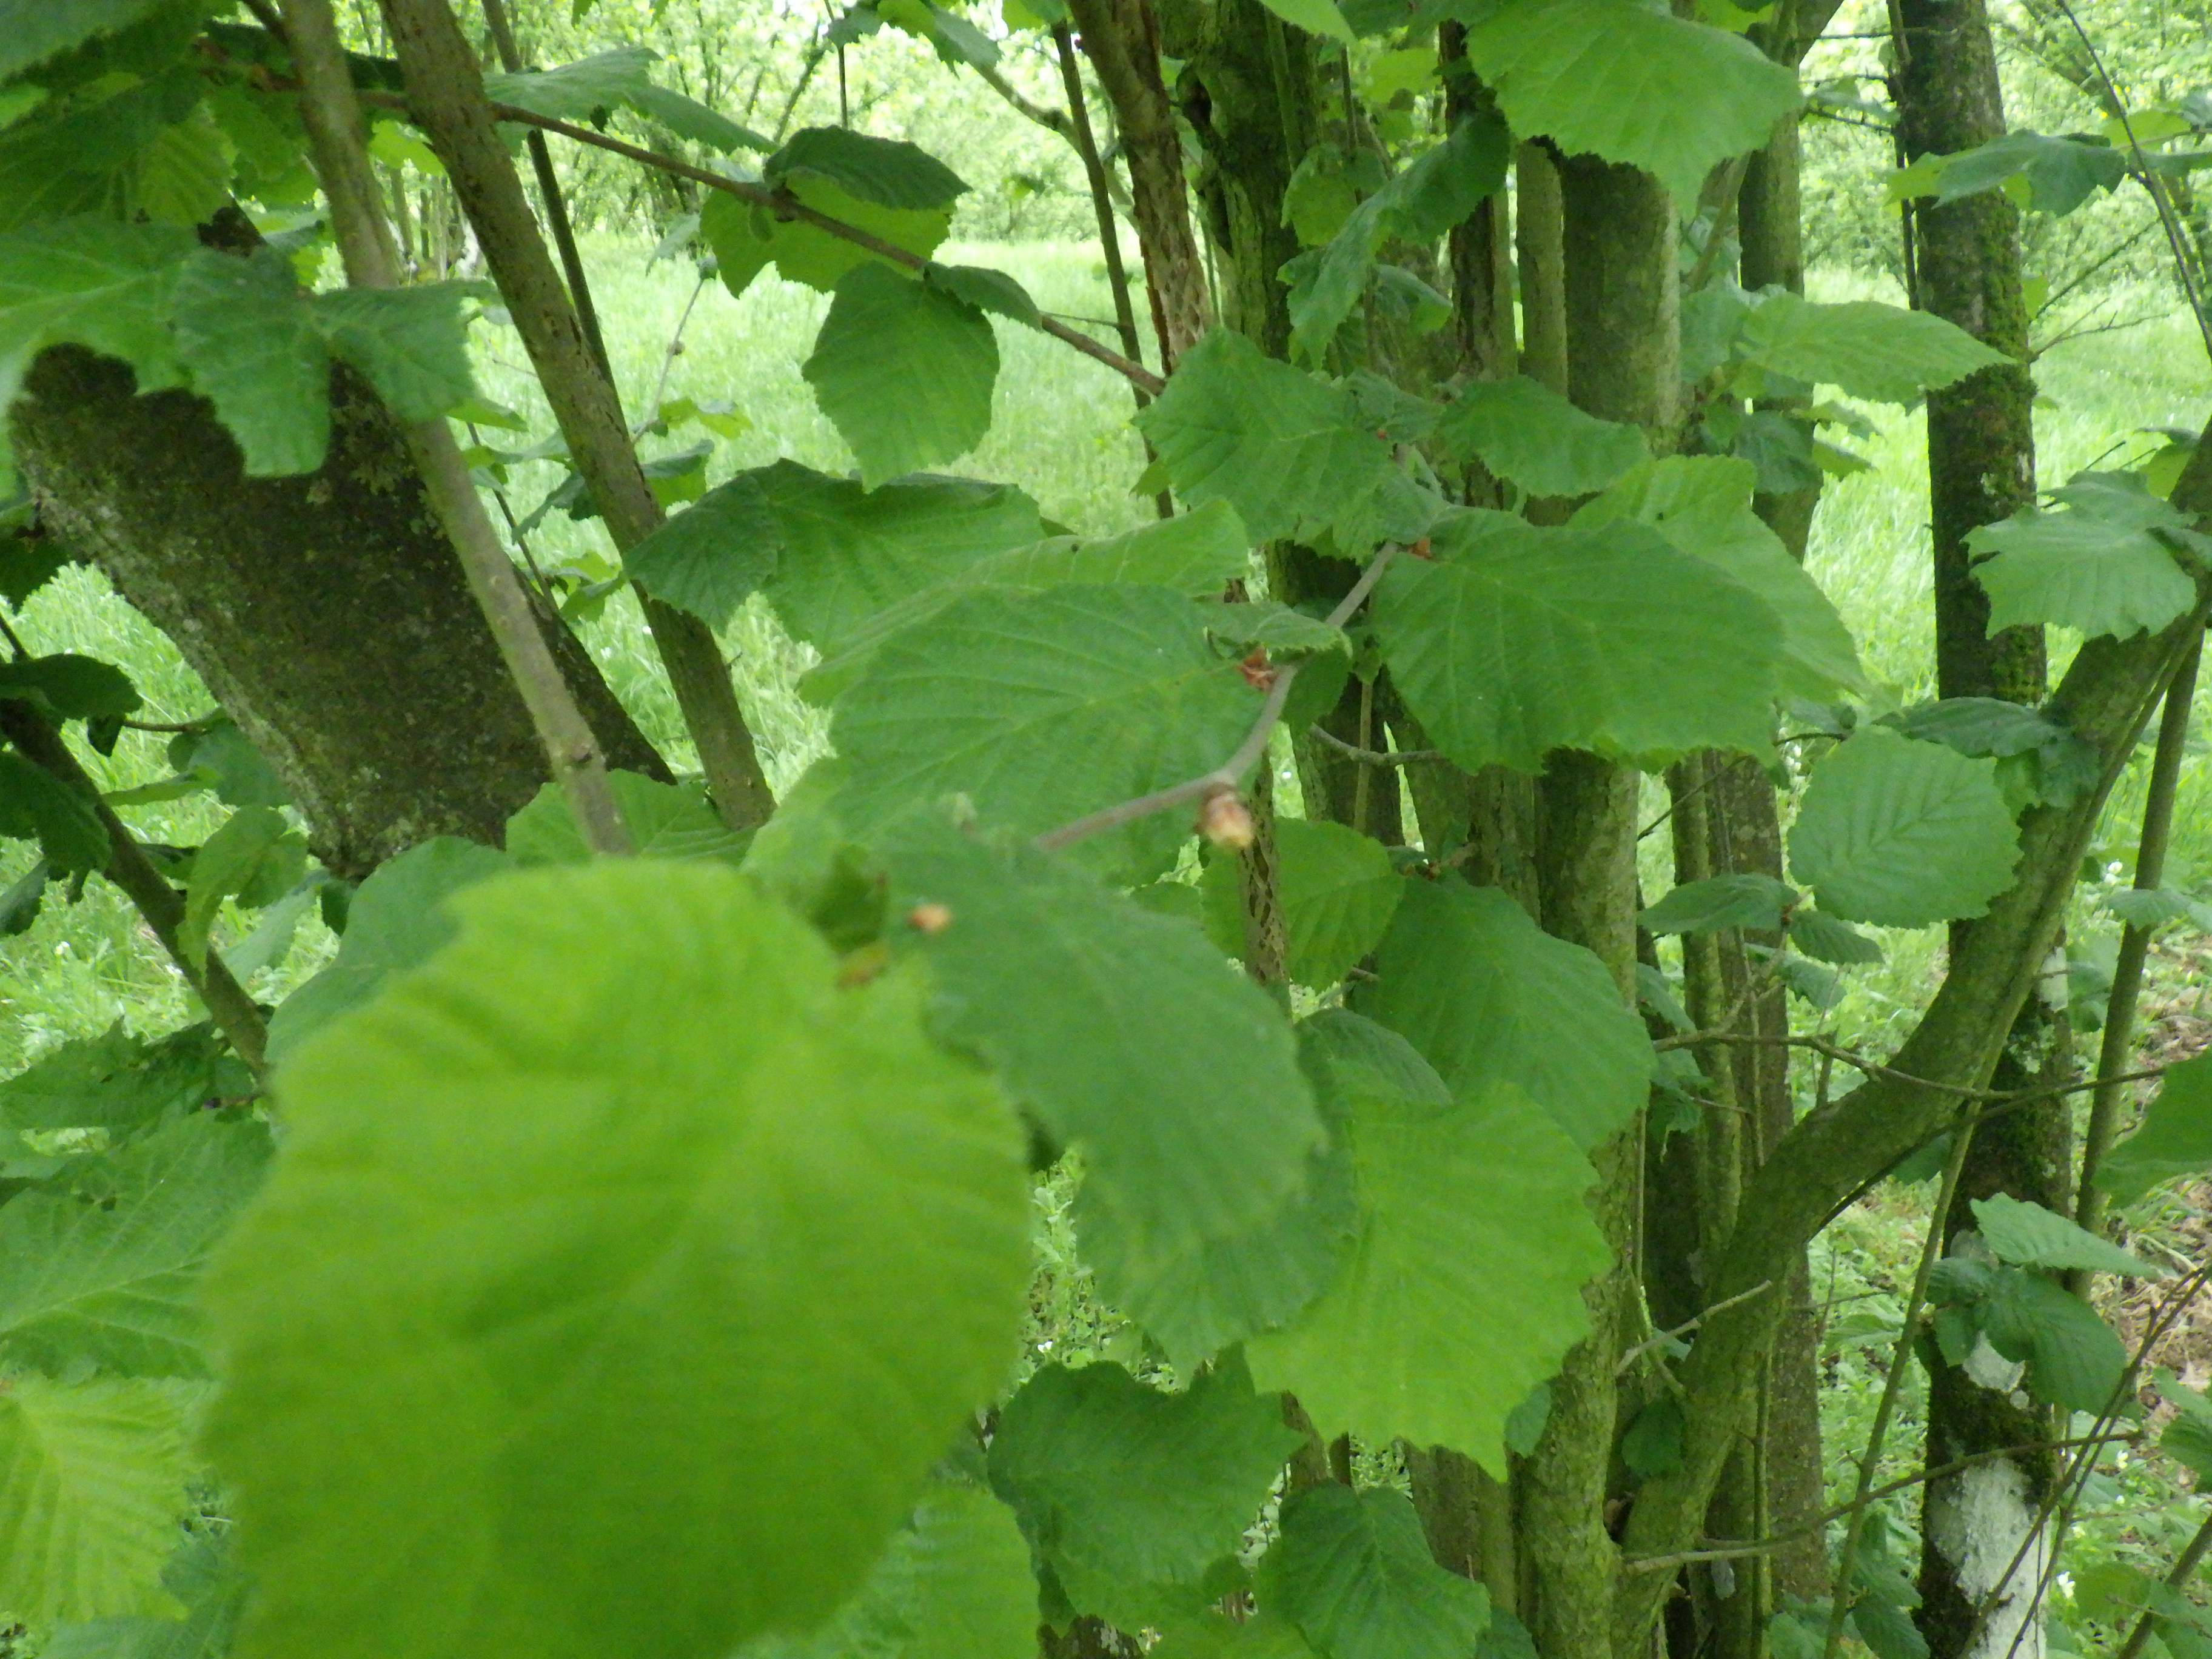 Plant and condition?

hazel, healthy
